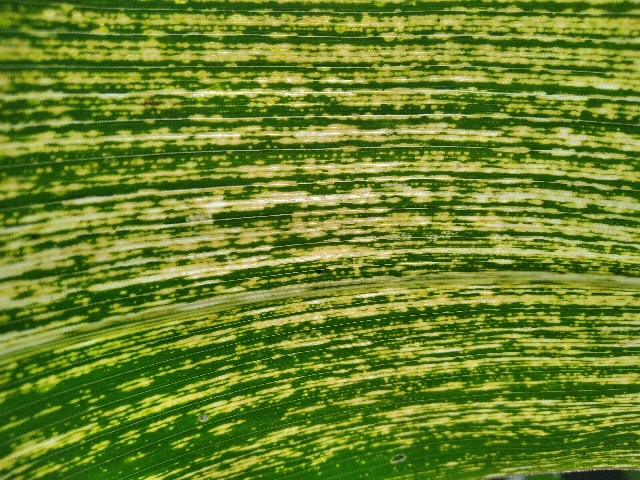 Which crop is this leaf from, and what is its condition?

maize, maize streak virus
